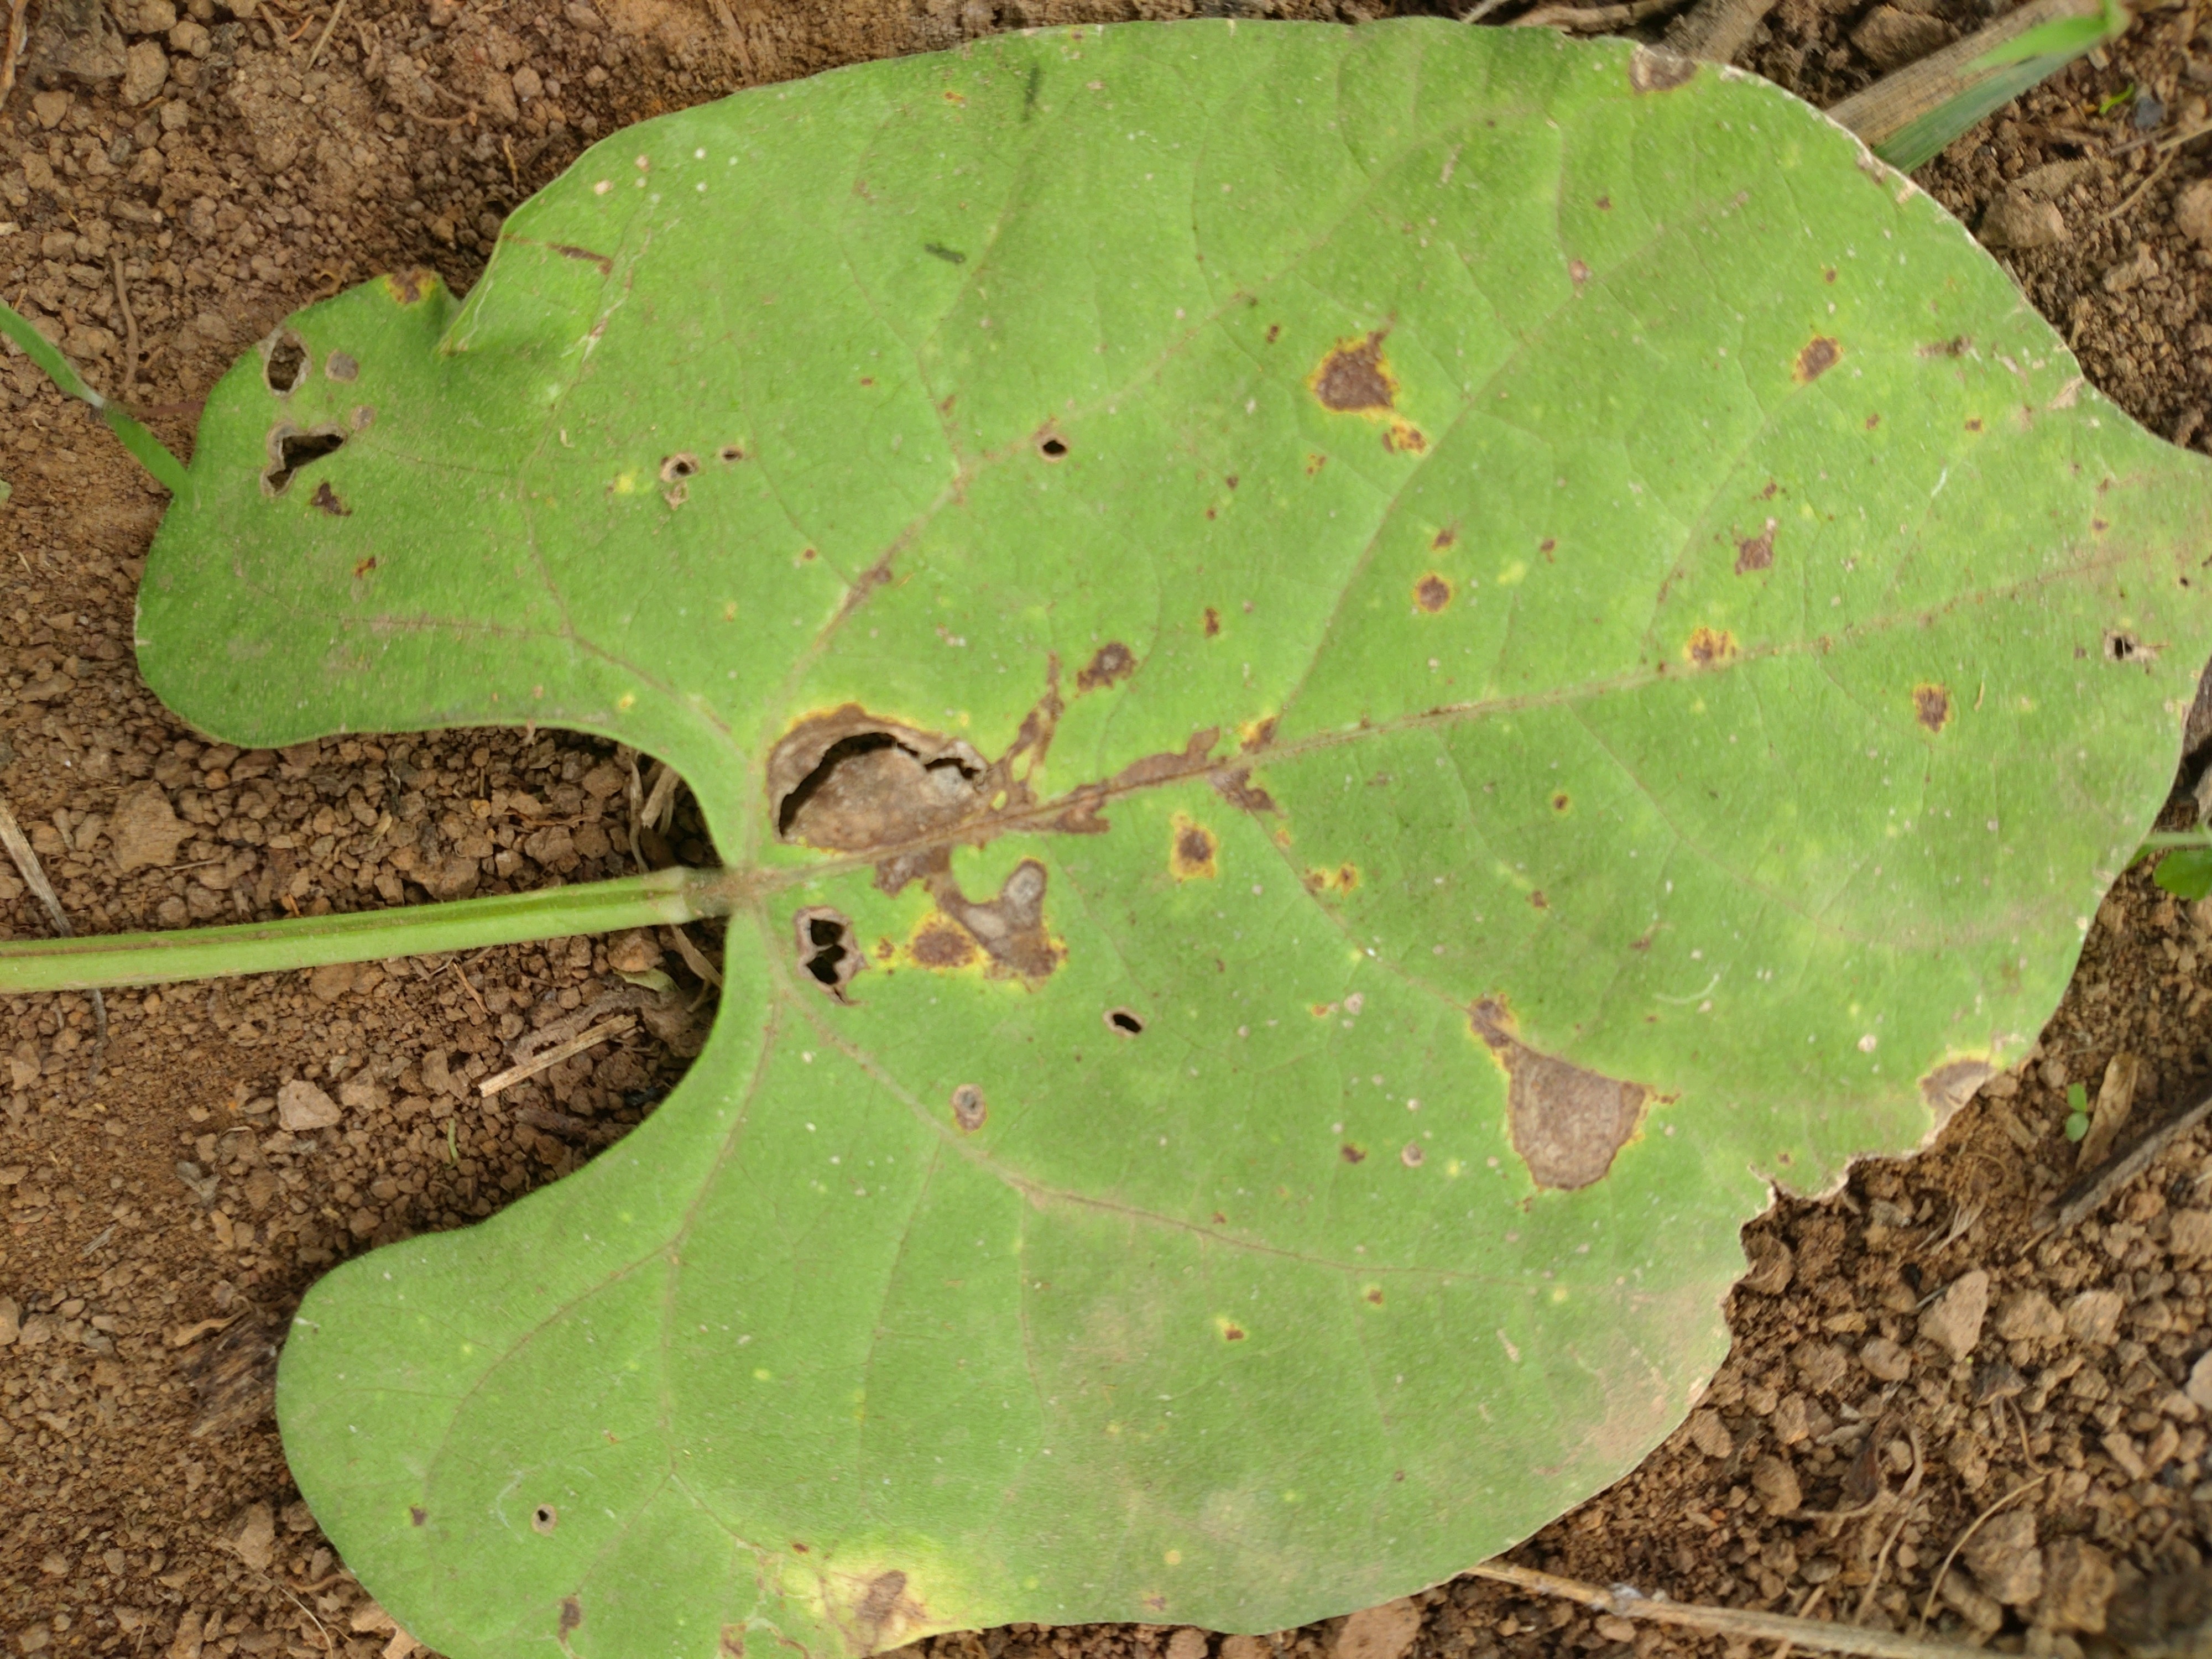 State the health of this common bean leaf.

rust
